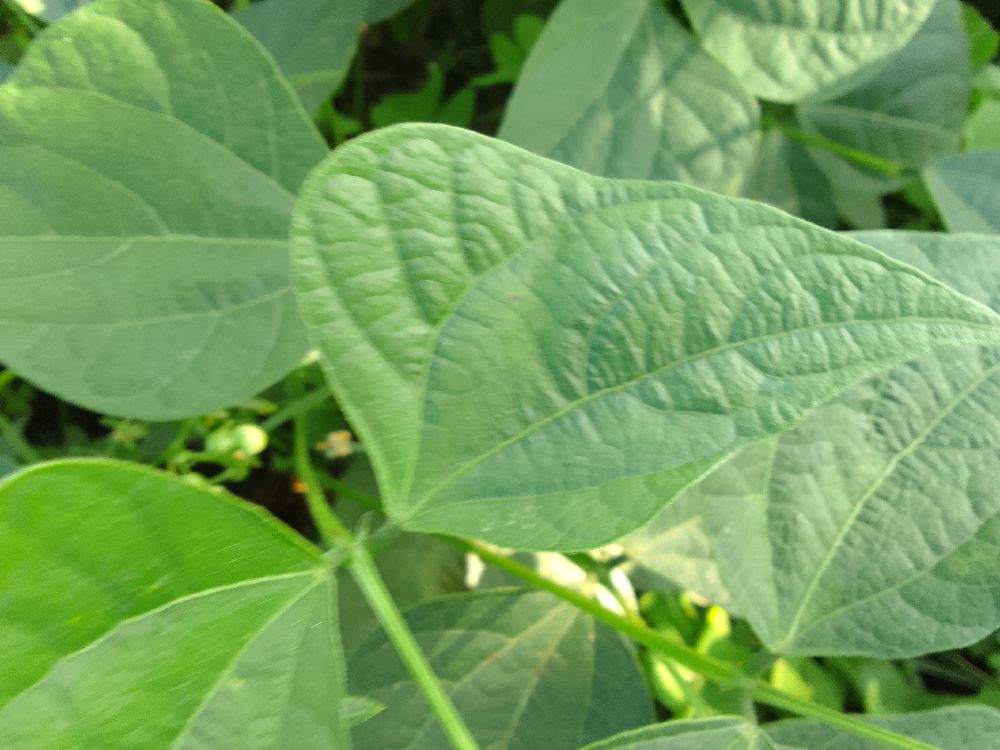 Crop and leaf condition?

common bean, healthy
